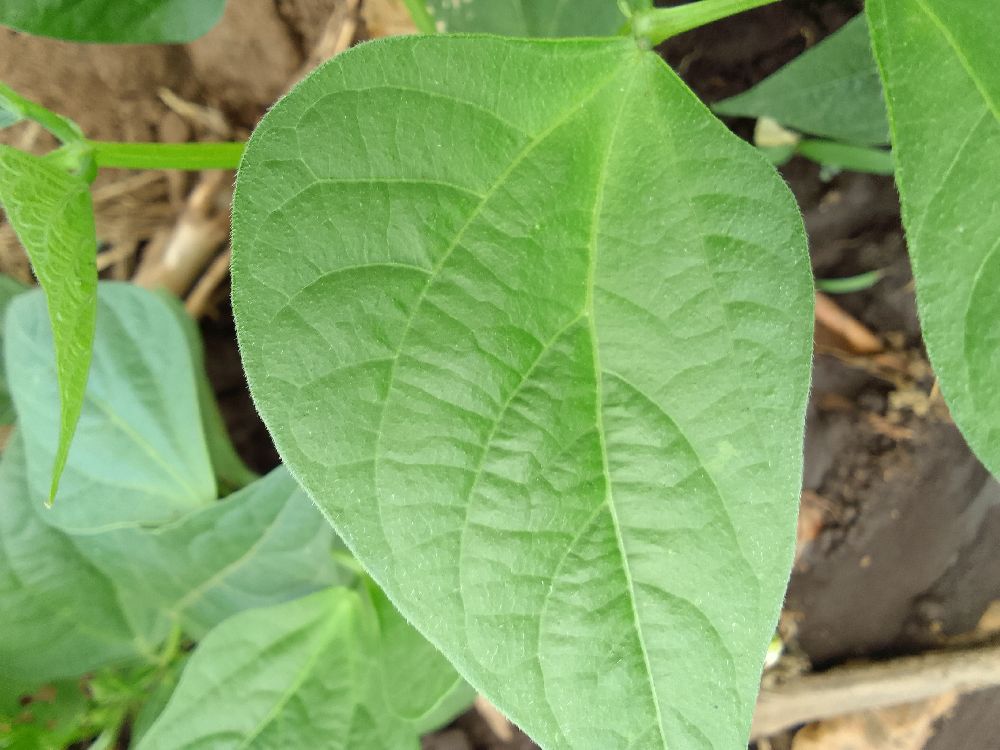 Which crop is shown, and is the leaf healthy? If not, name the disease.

common bean, healthy
